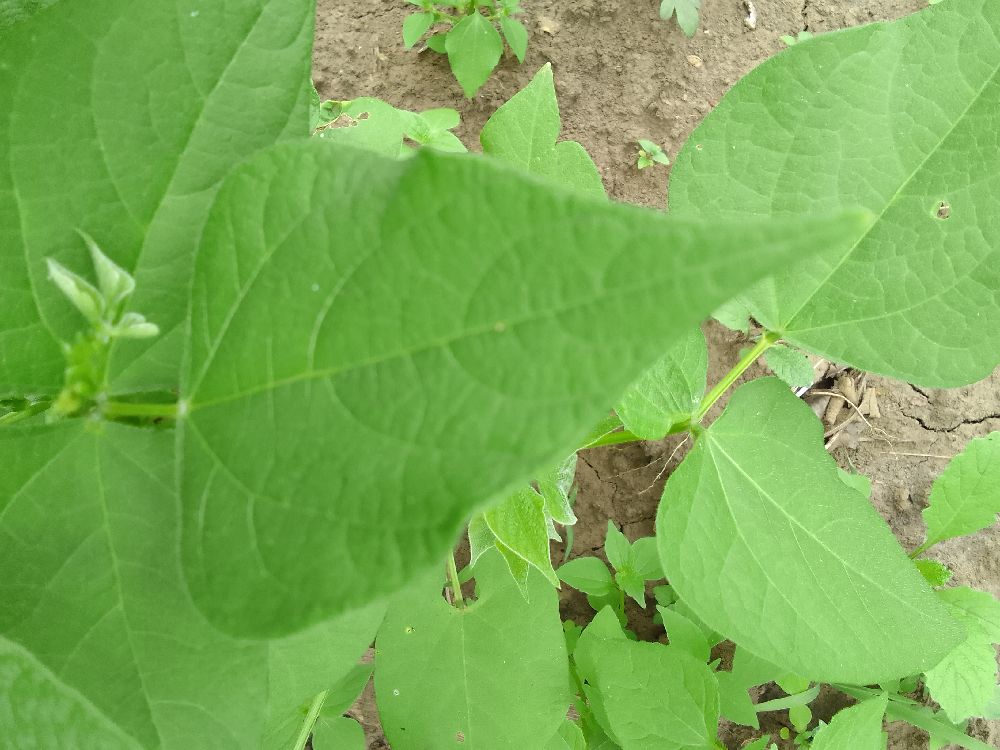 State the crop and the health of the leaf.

common bean, healthy
